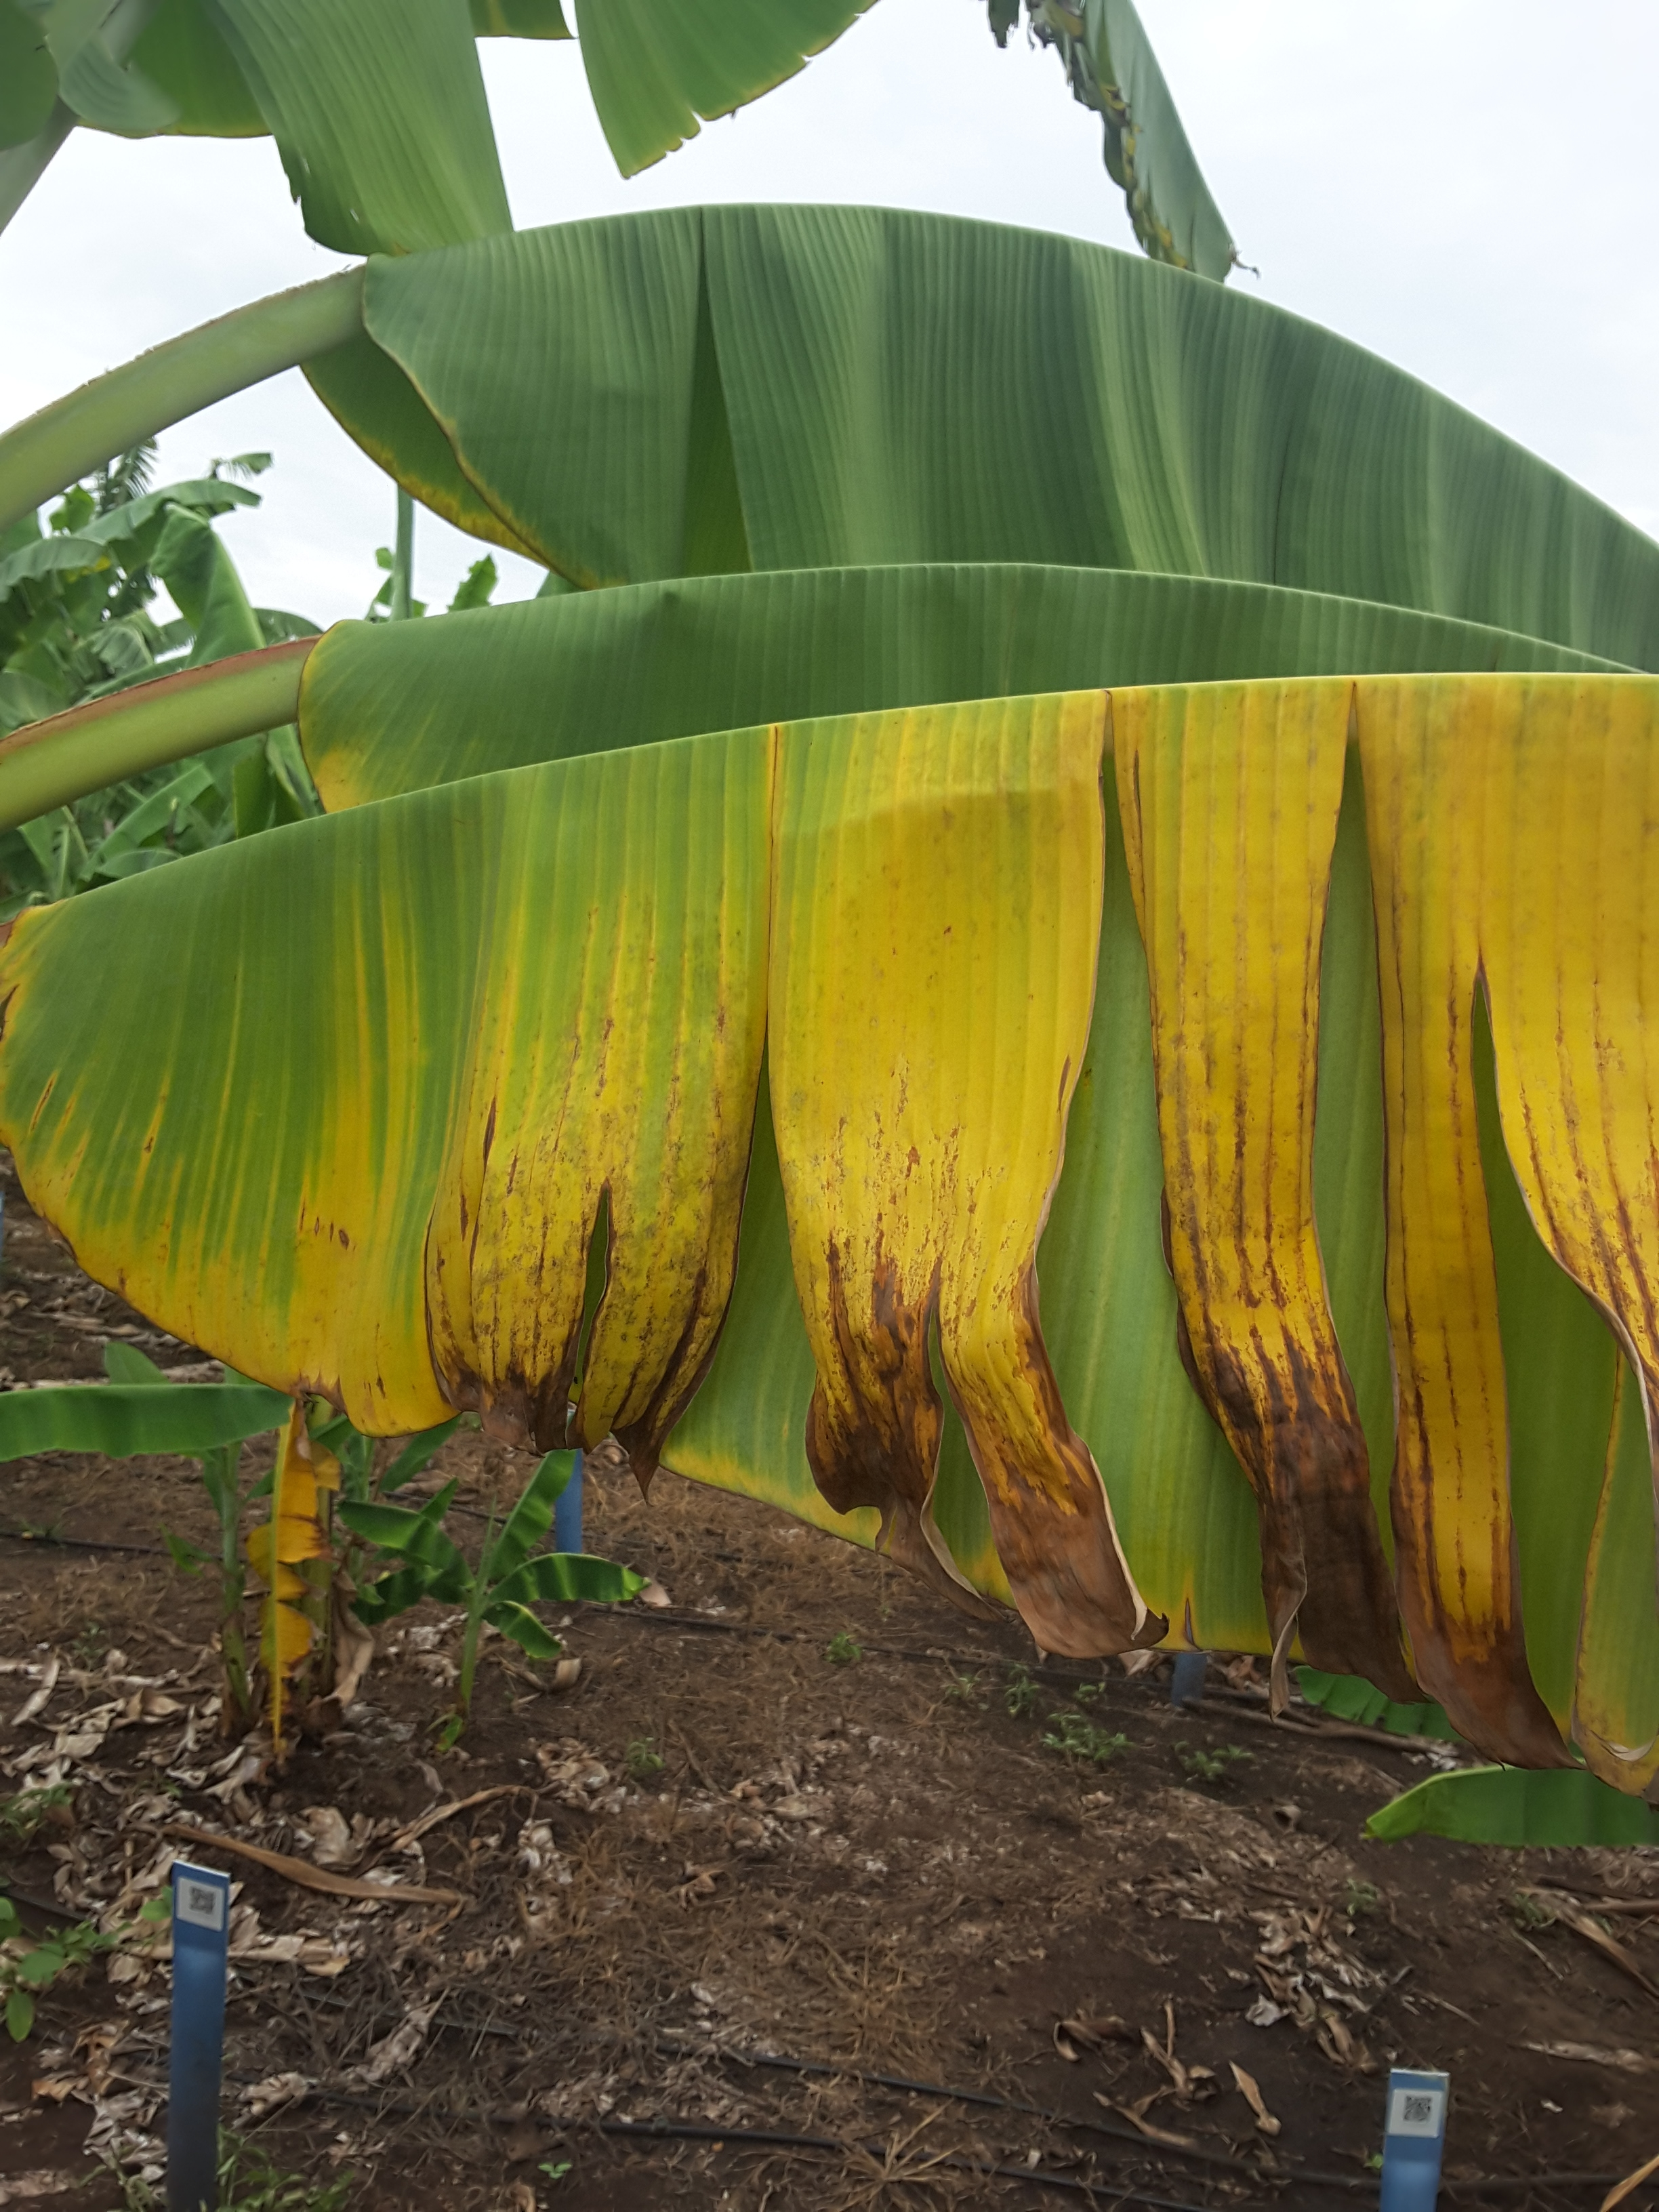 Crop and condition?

banana, fusarium wilt race 1
